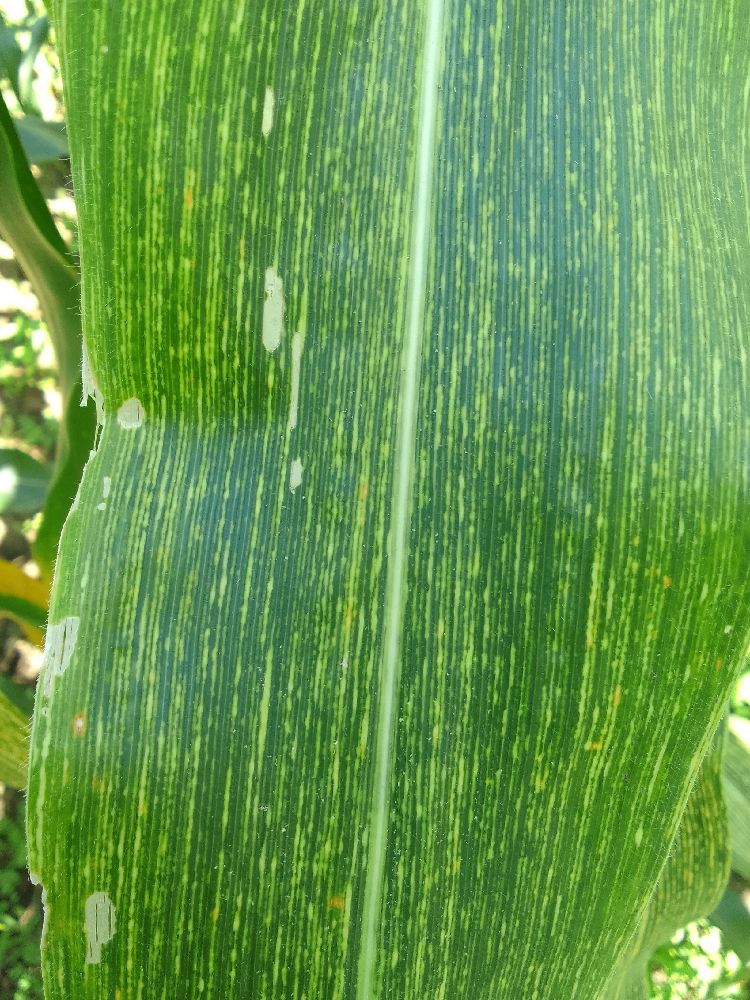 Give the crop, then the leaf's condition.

maize, maize streak virus
